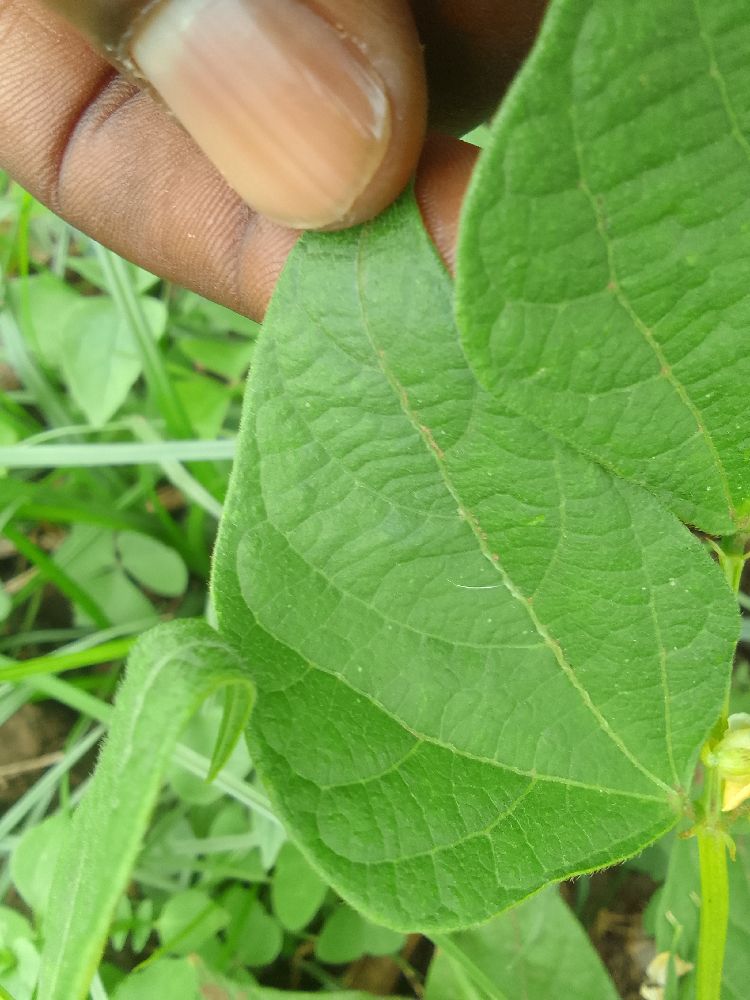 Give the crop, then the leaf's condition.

common bean, healthy
